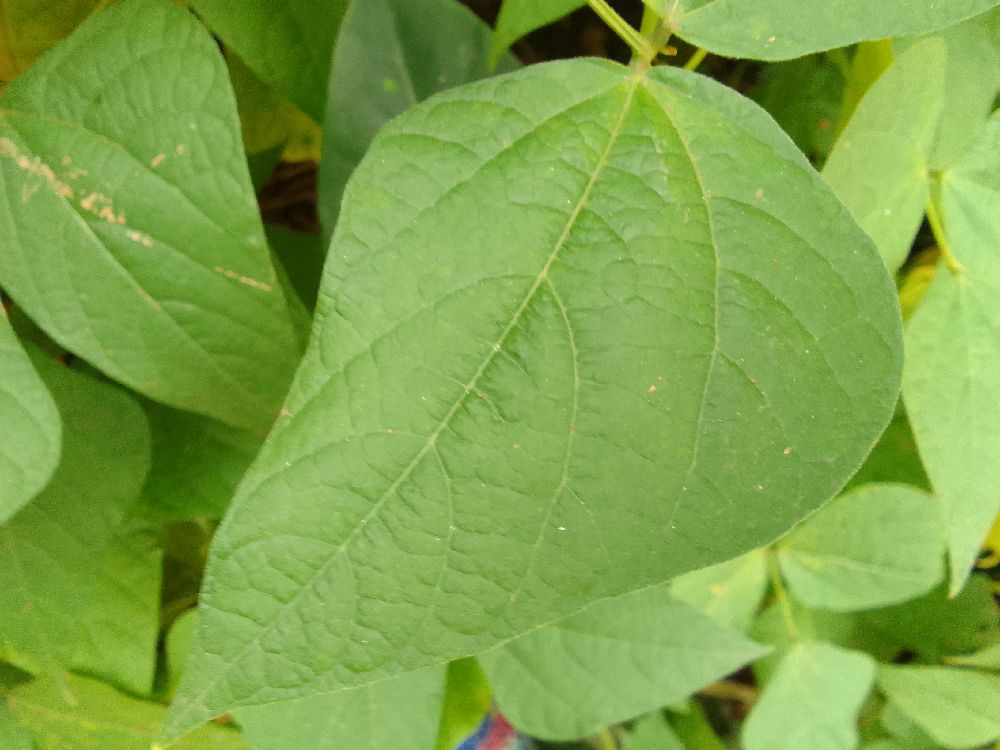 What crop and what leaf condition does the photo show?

common bean, healthy
